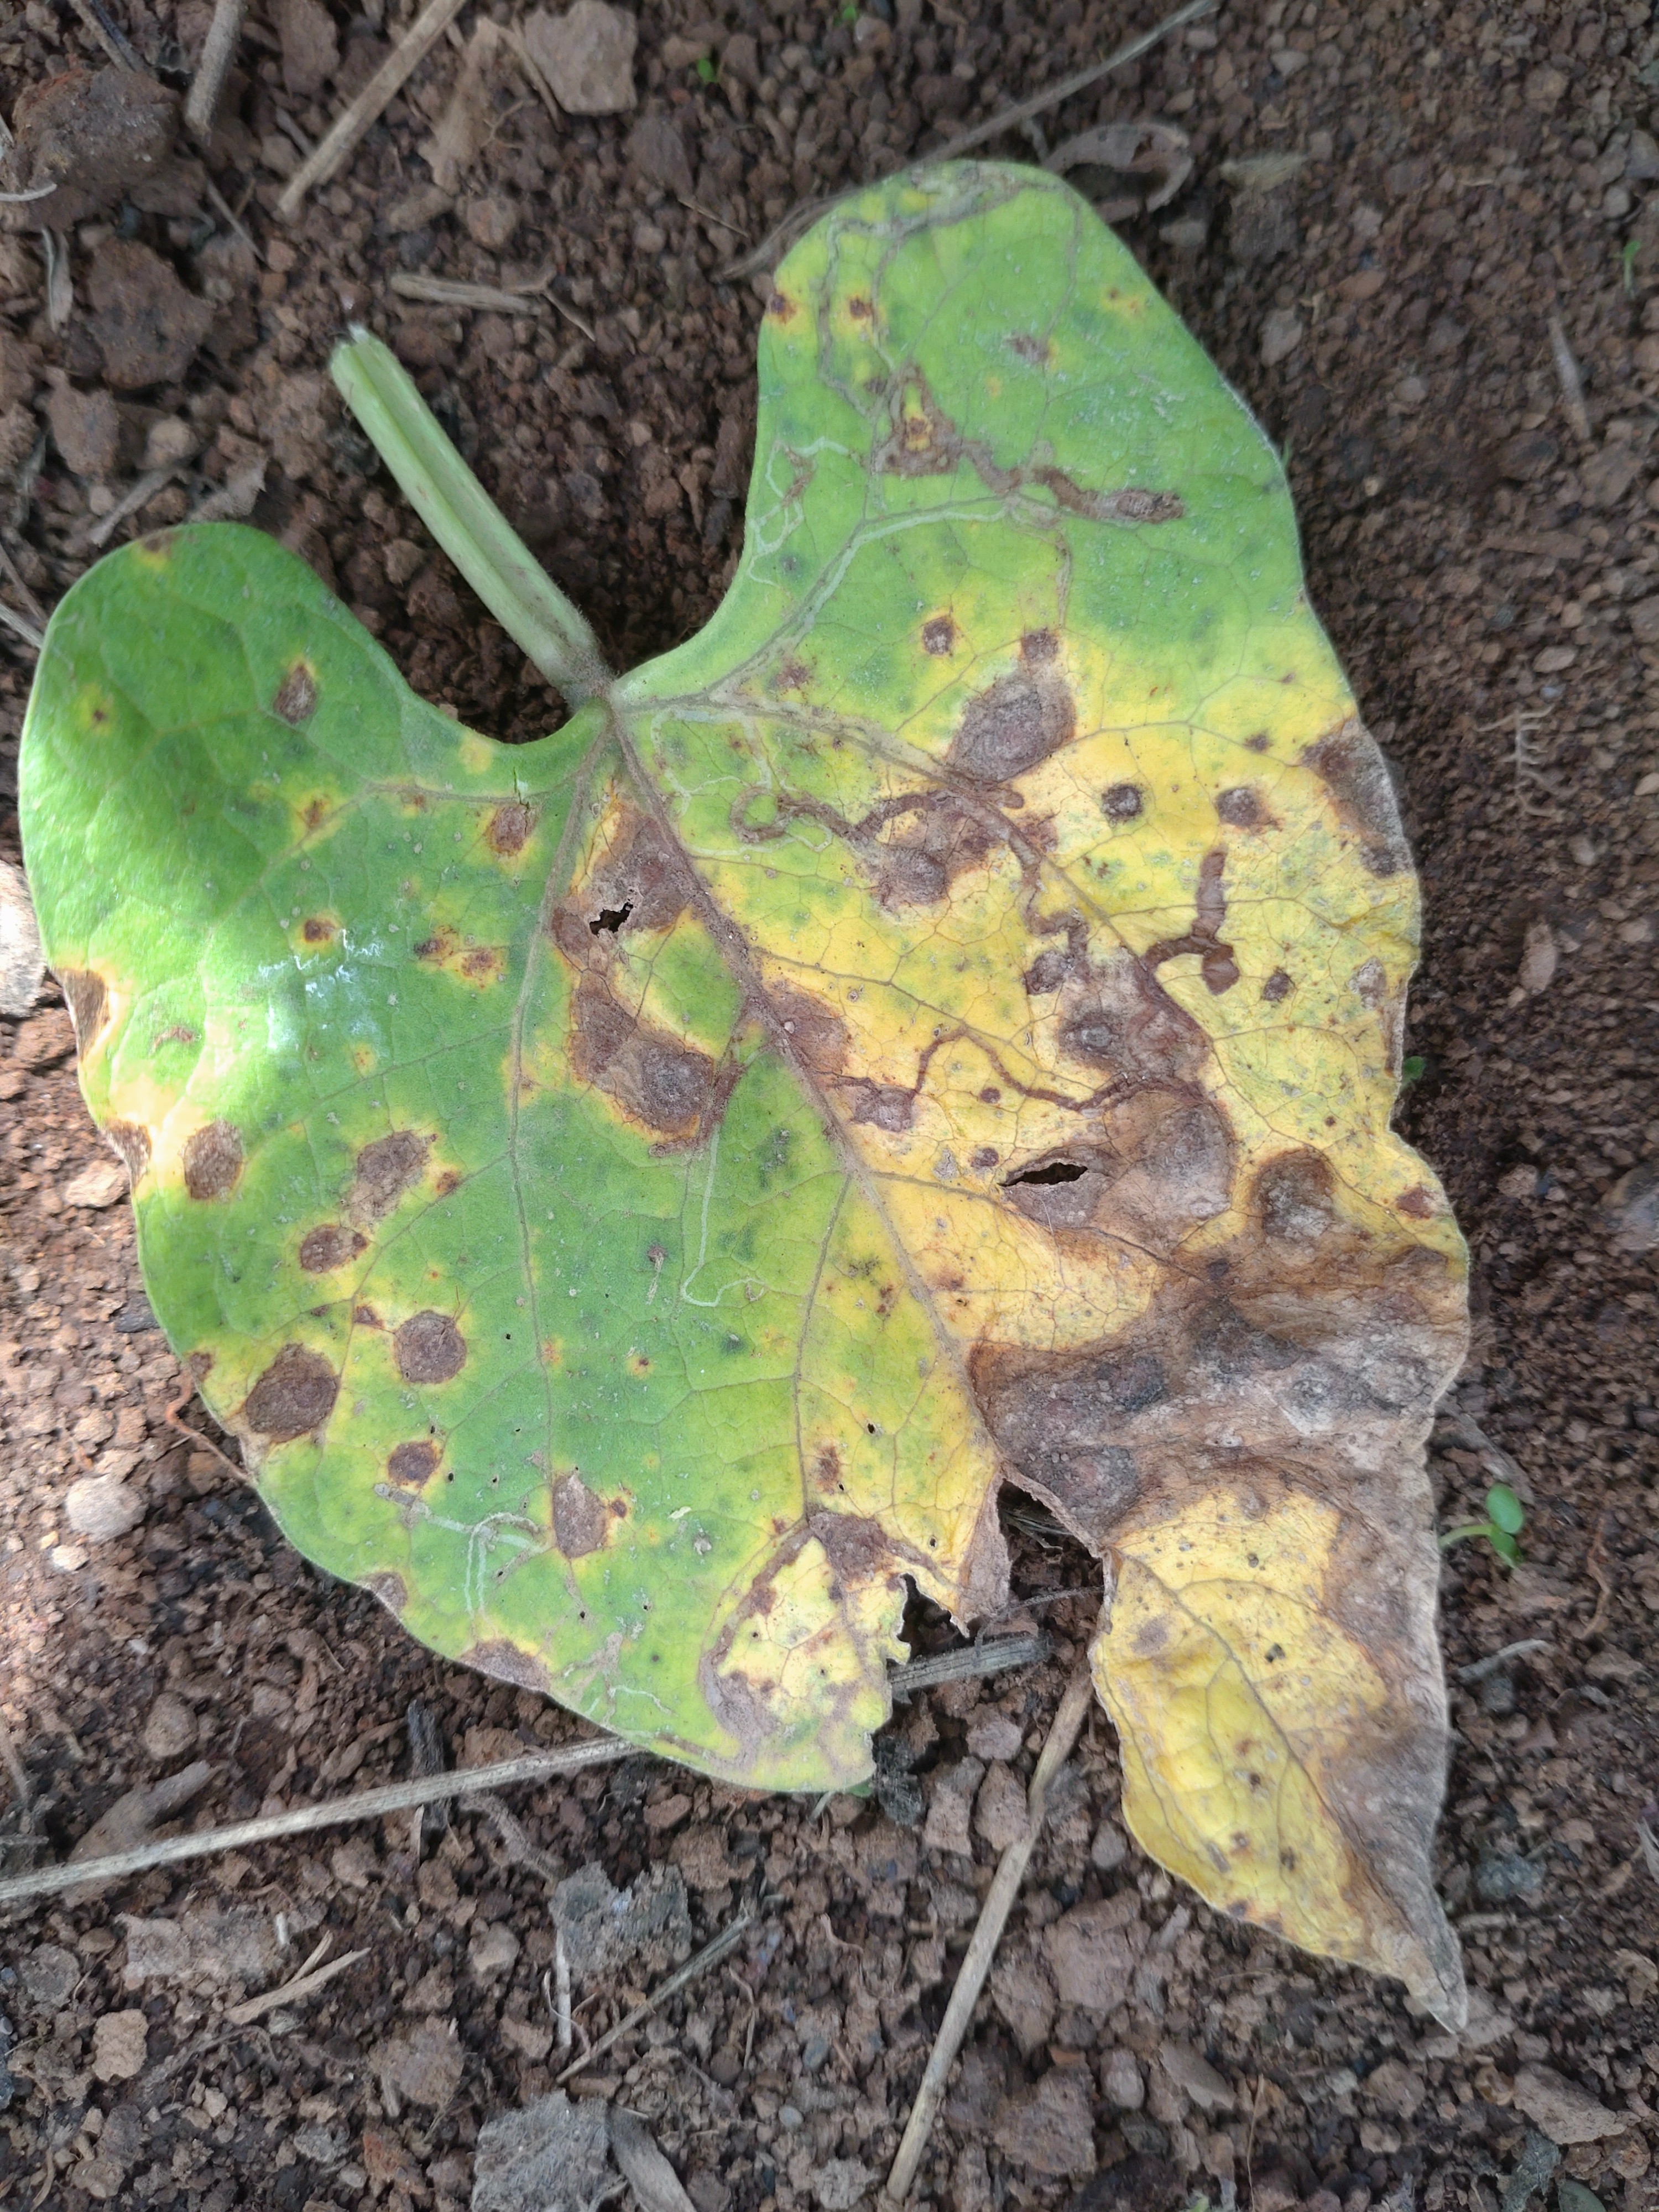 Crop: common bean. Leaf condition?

rust
